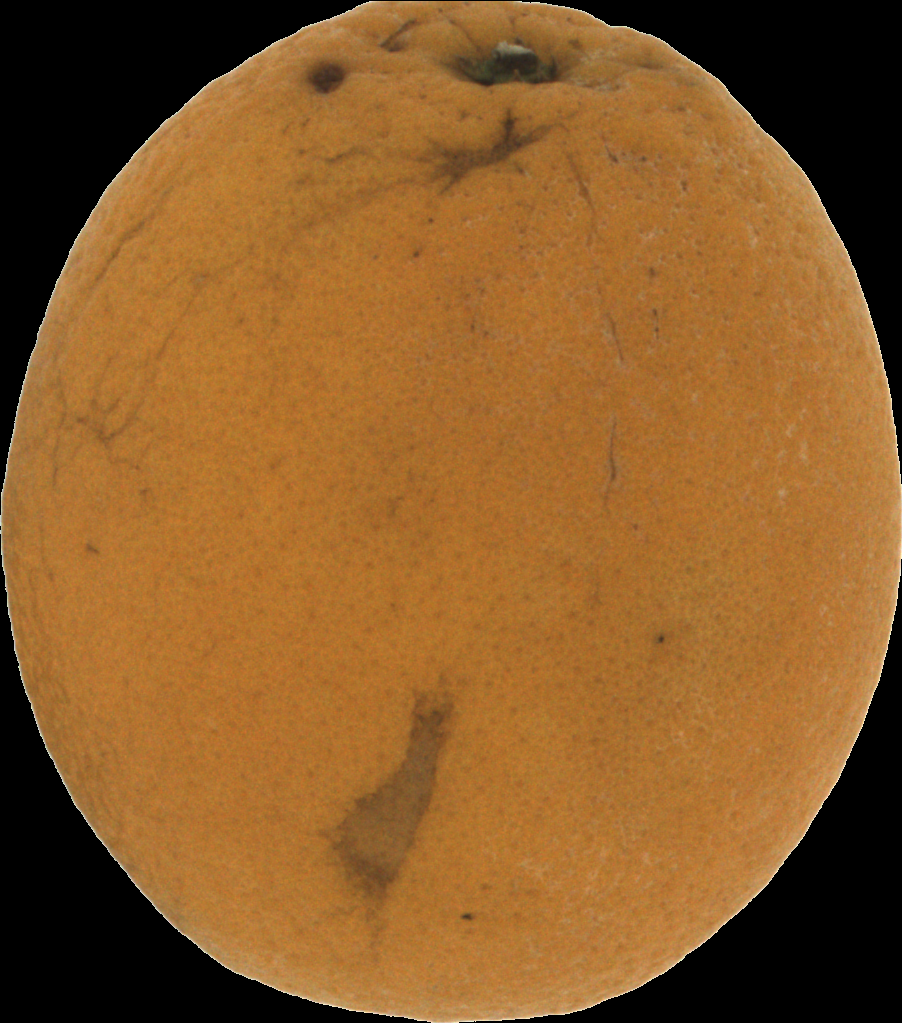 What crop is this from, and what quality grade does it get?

orange, bad
